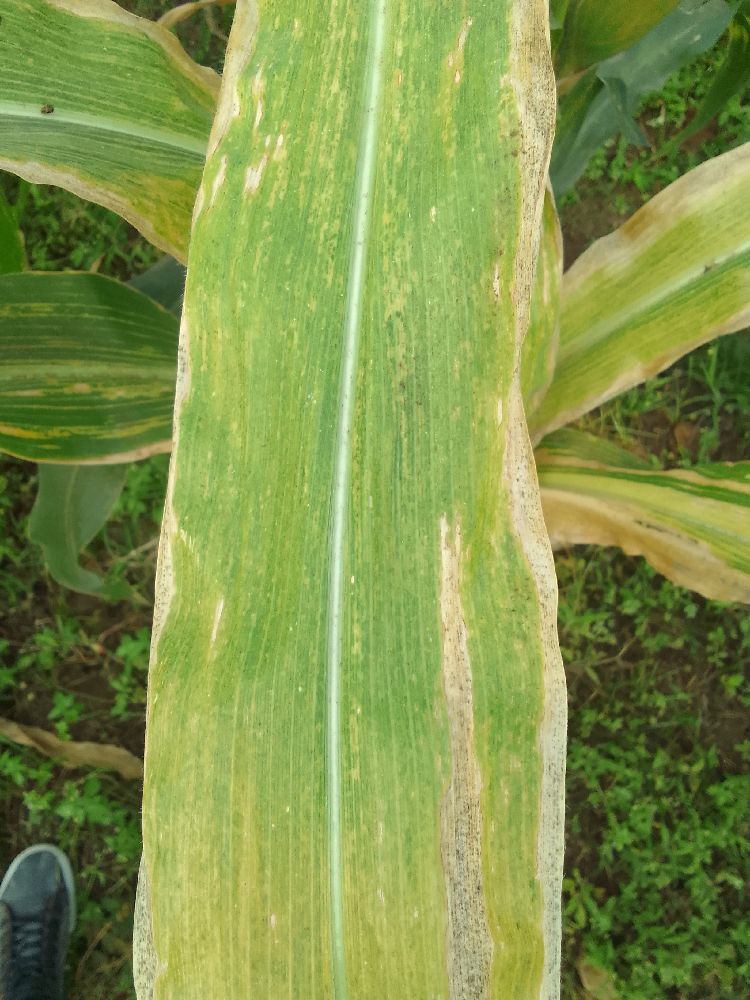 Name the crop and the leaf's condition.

maize, maize lethal necrosis
